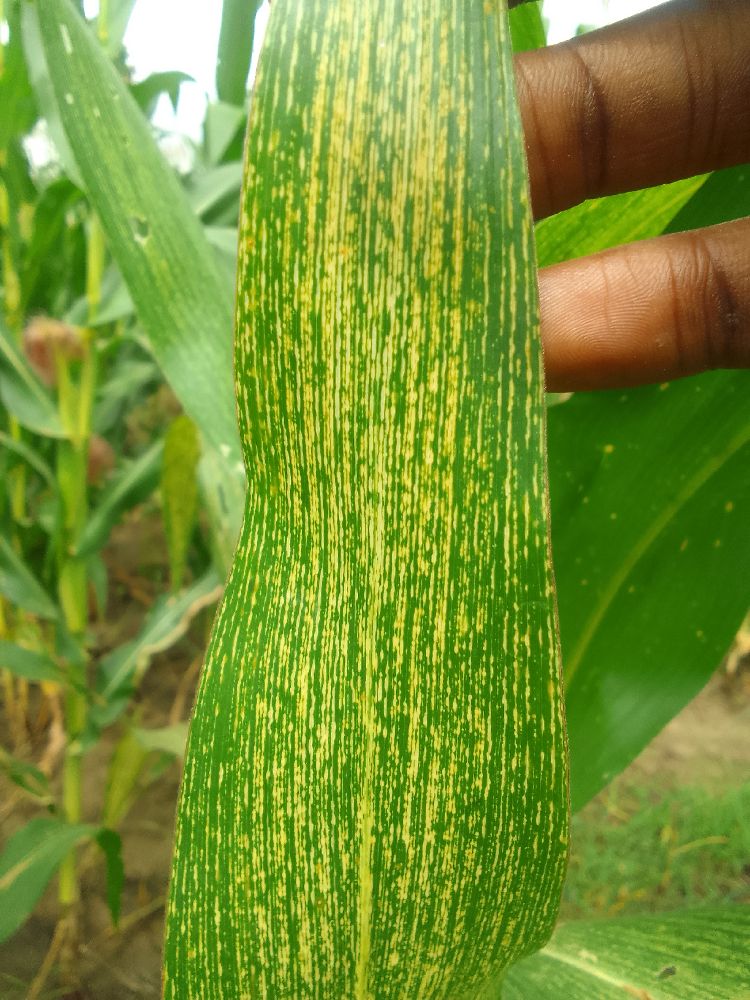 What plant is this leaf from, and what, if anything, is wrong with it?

maize, maize streak virus
